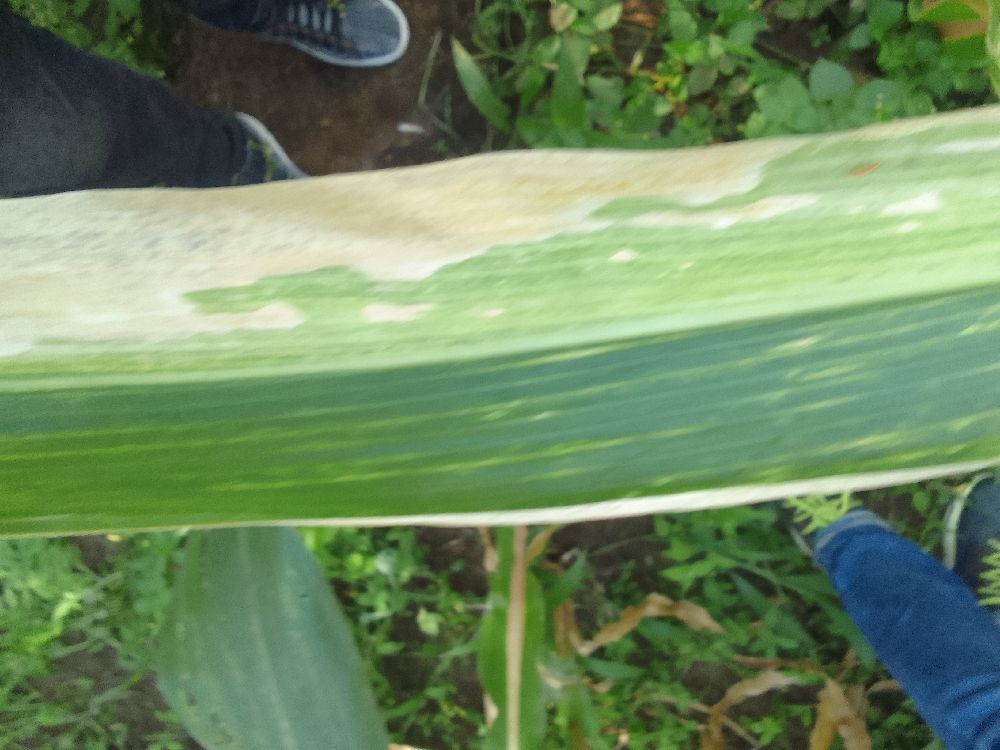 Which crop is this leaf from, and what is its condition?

maize, maize lethal necrosis
